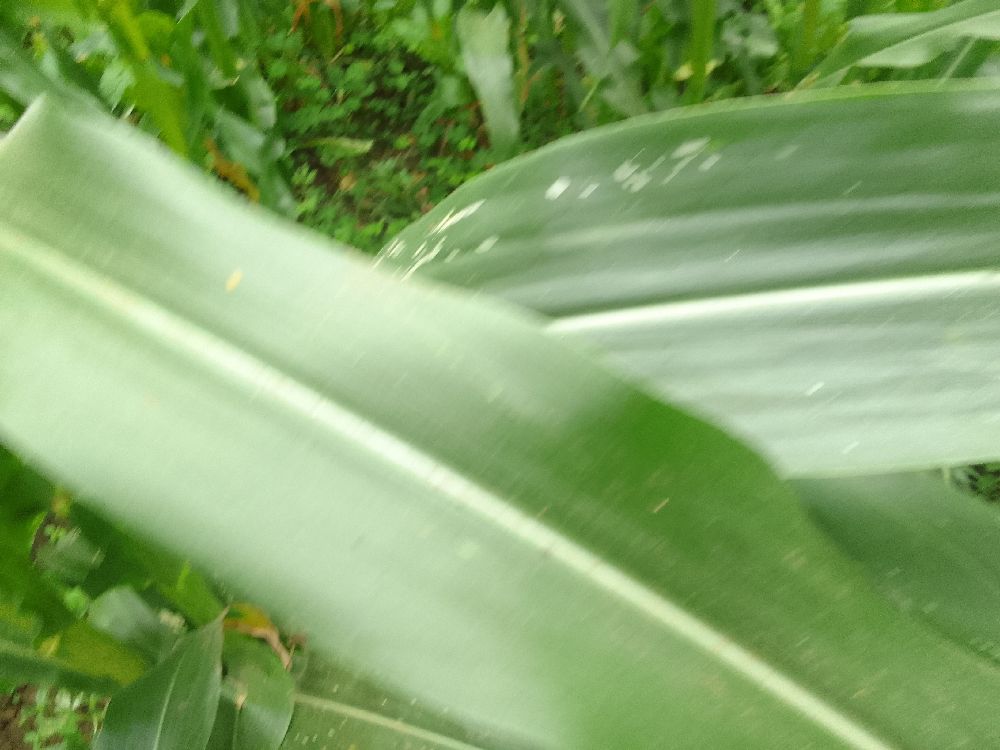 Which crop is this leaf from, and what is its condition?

maize, healthy
